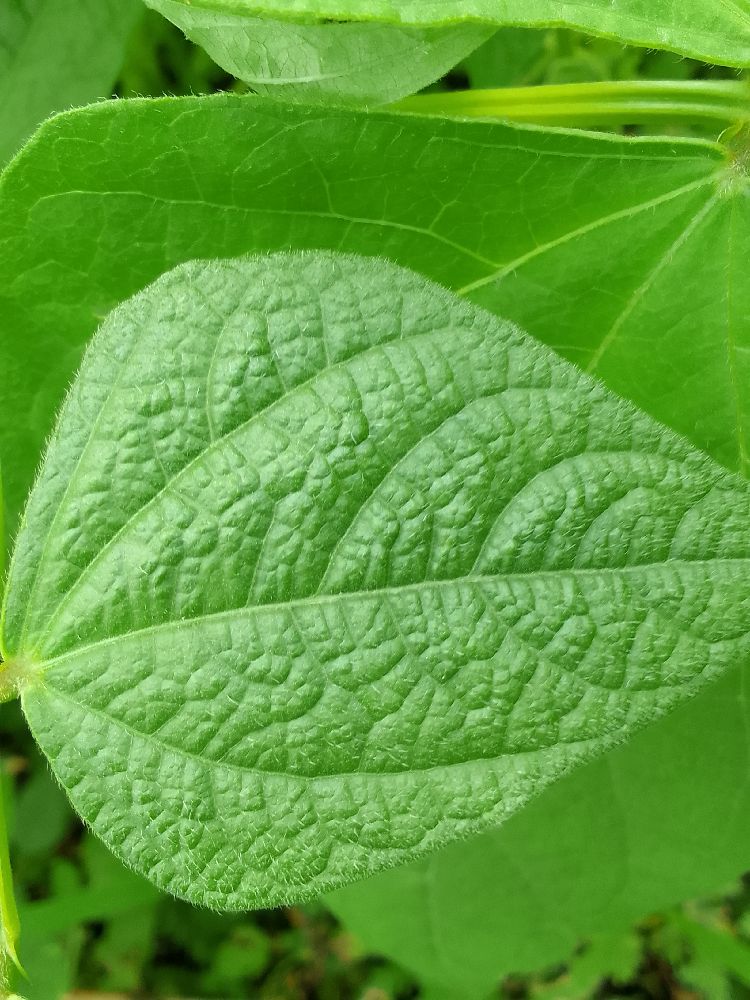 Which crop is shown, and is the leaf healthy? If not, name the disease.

common bean, healthy
